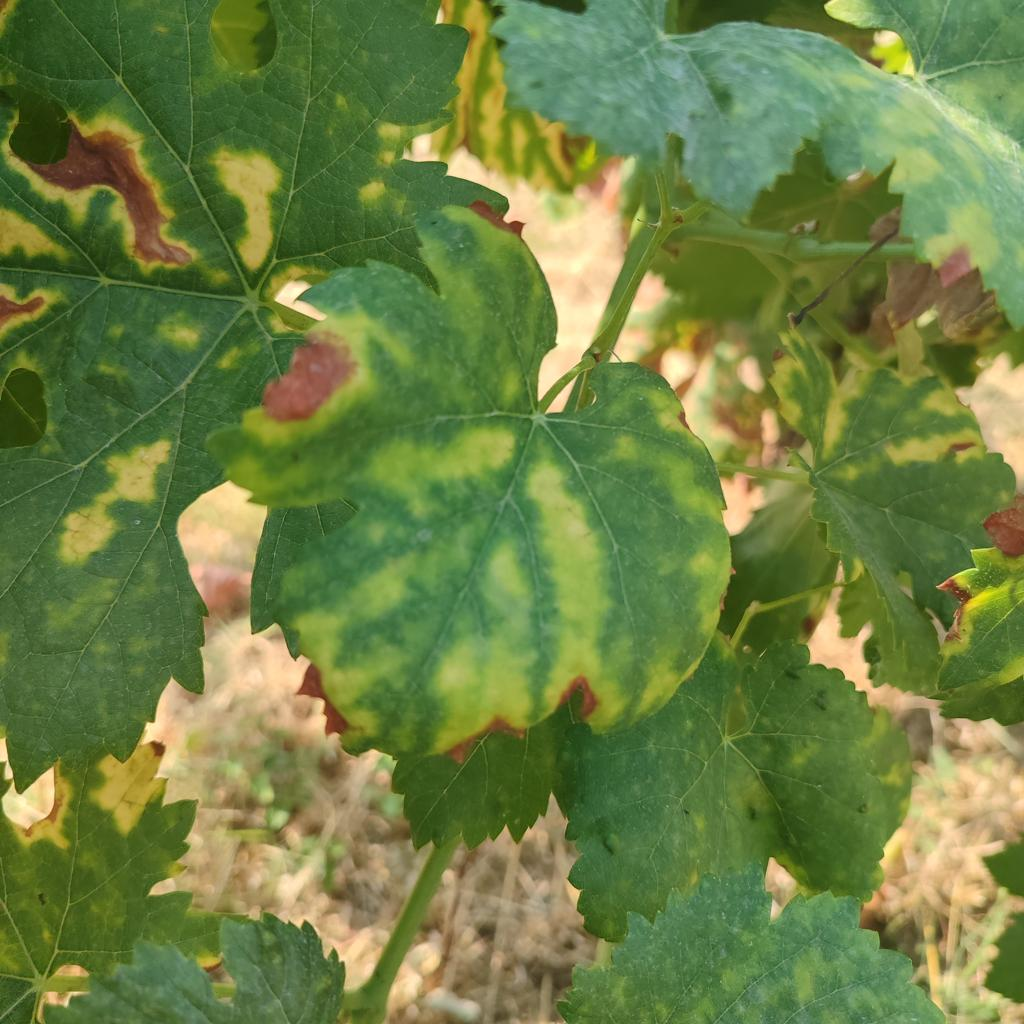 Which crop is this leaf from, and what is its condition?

grapevine, esca complex
